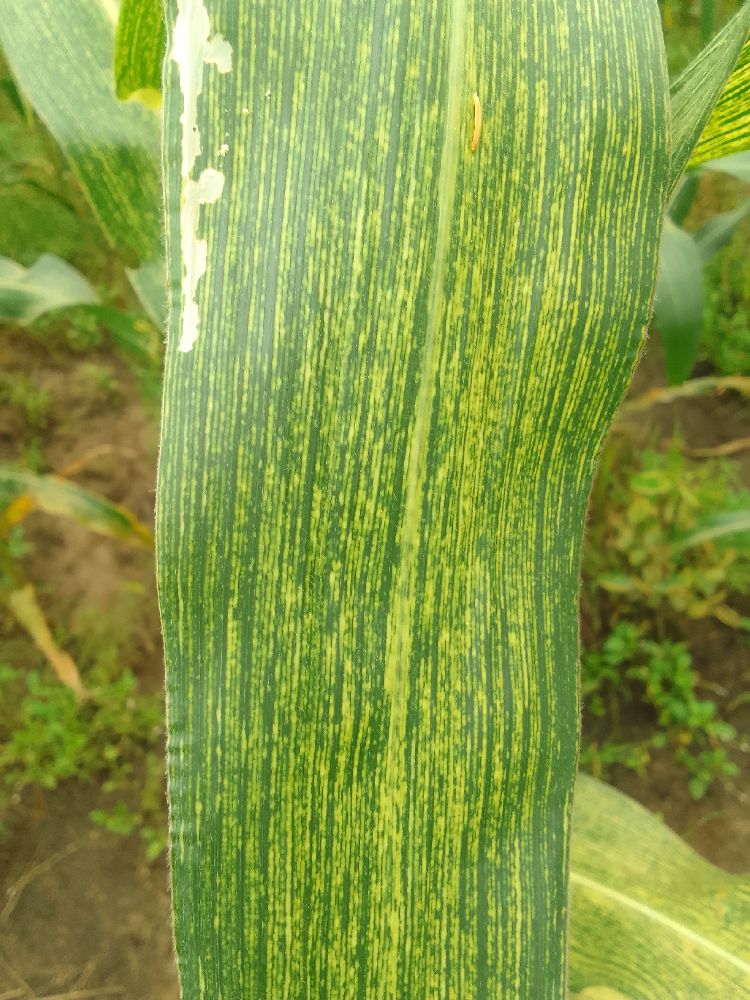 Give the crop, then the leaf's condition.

maize, maize streak virus
